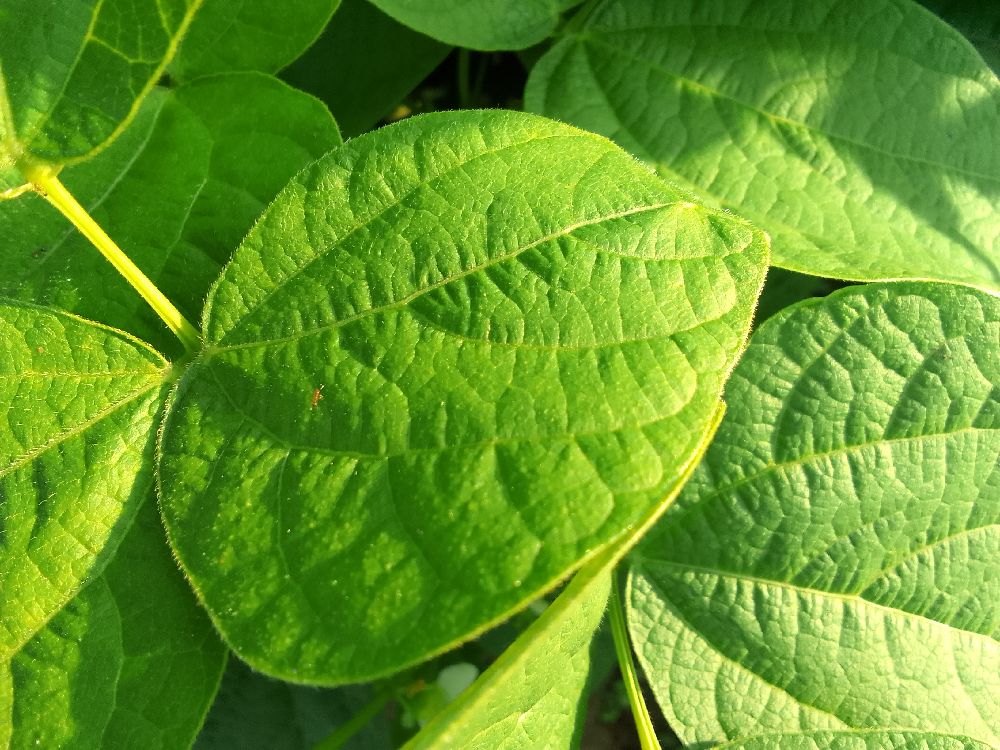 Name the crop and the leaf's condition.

common bean, healthy
